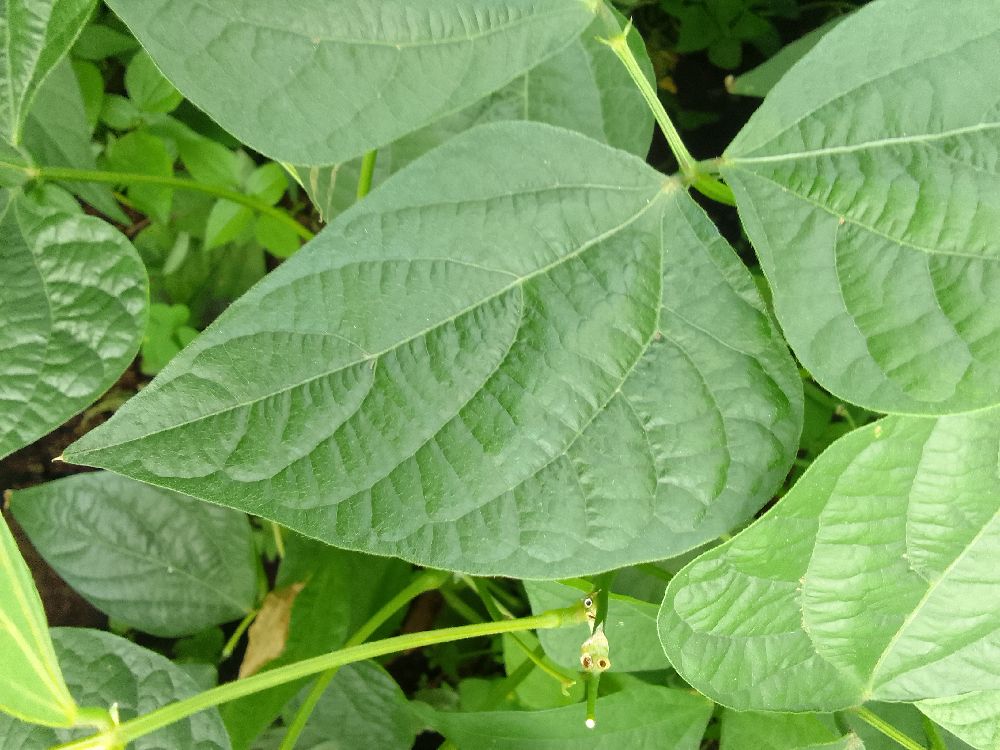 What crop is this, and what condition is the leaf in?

common bean, healthy
